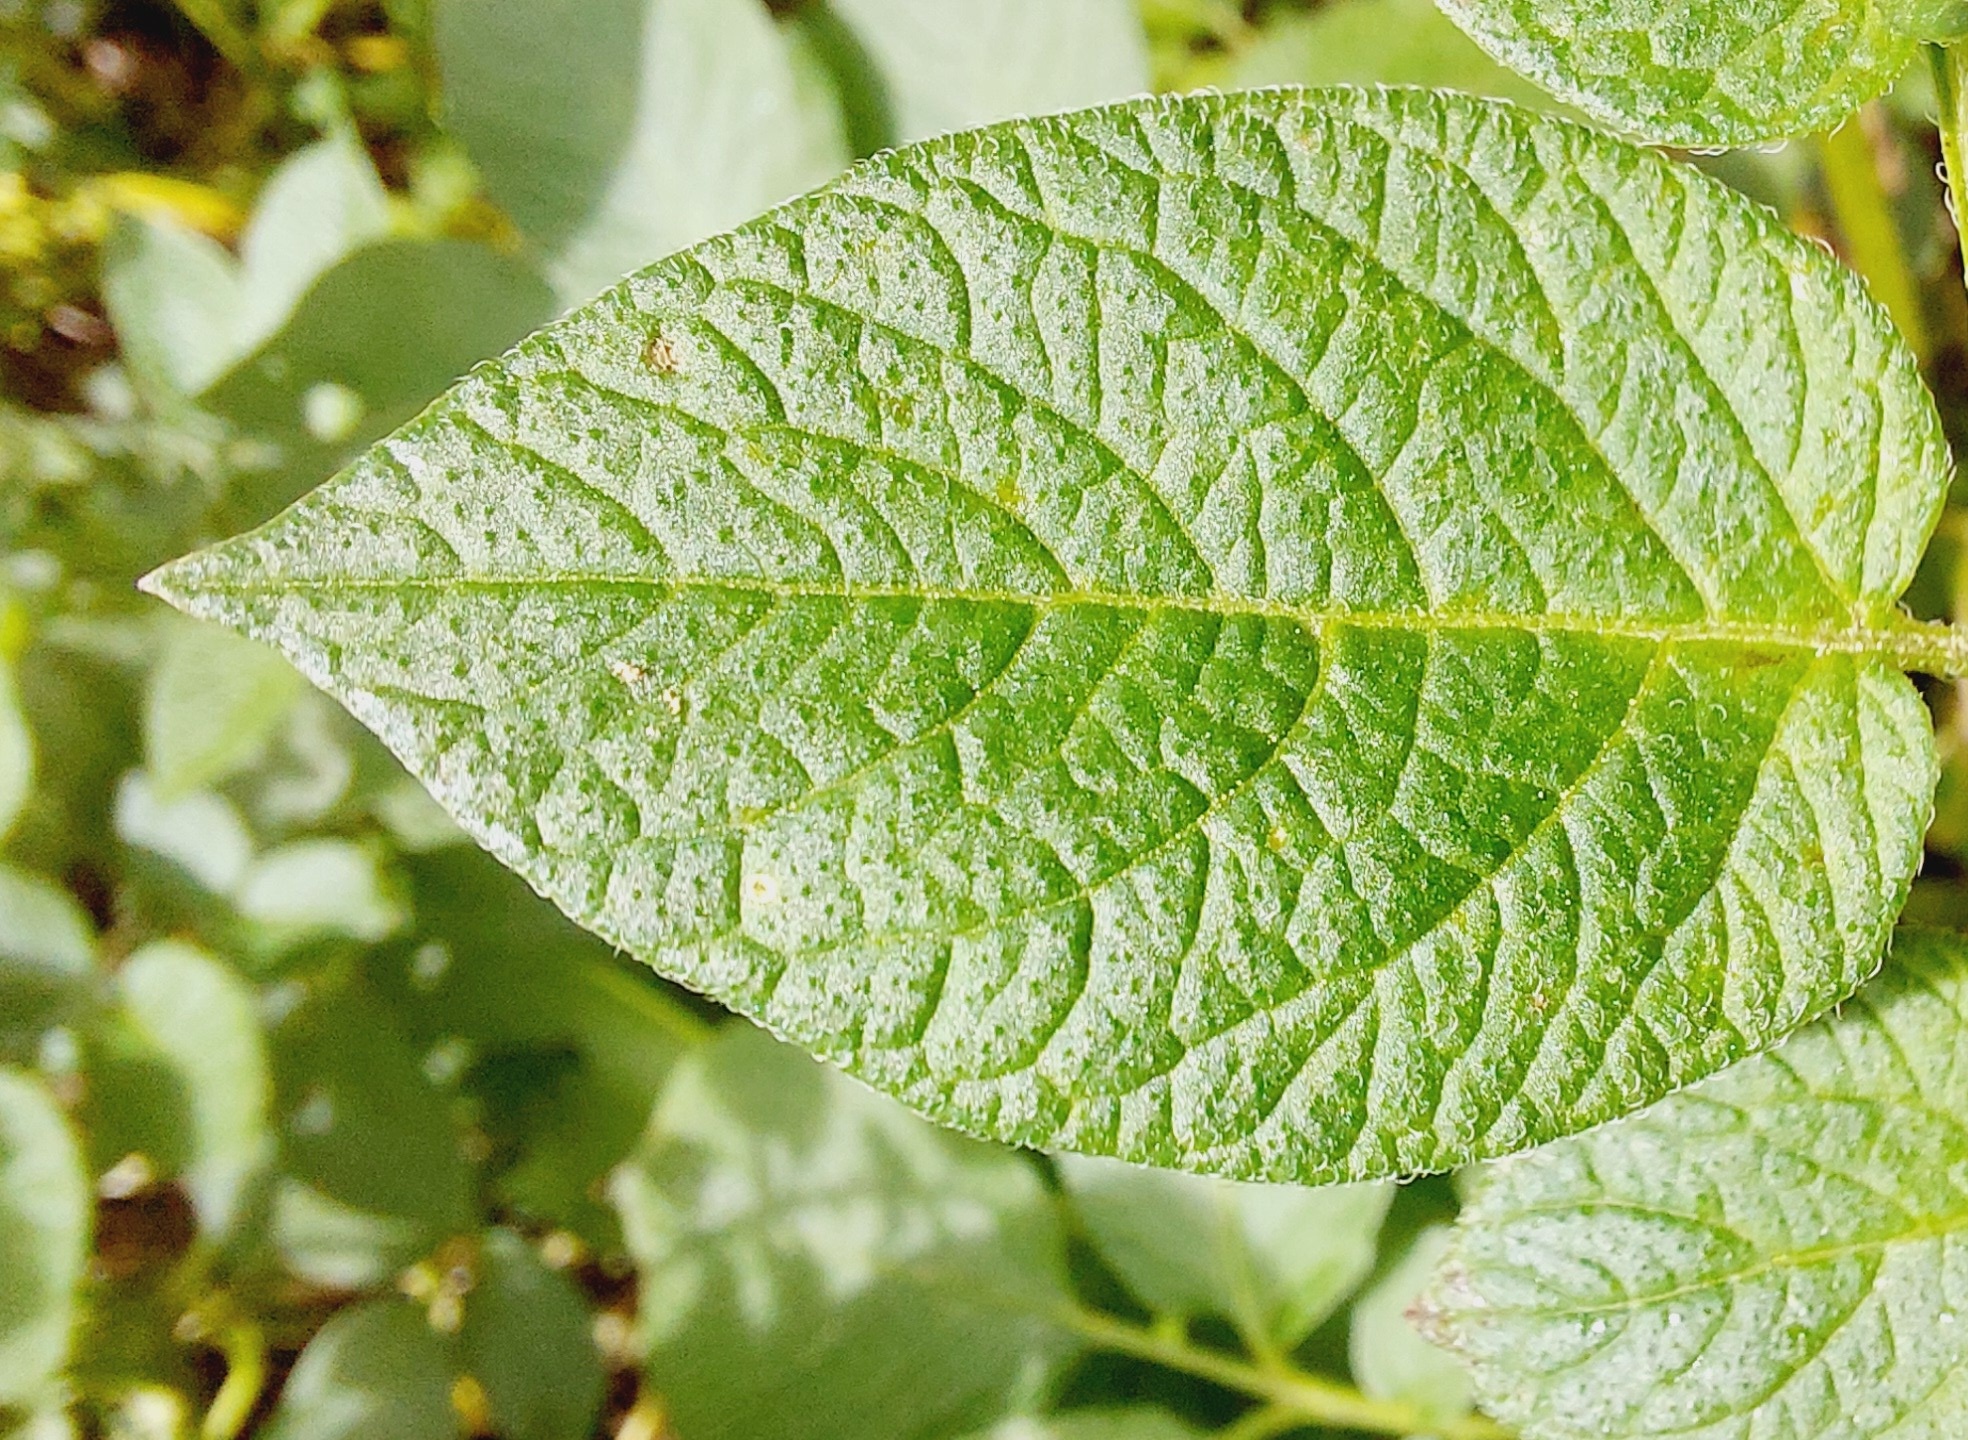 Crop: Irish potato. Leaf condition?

healthy
